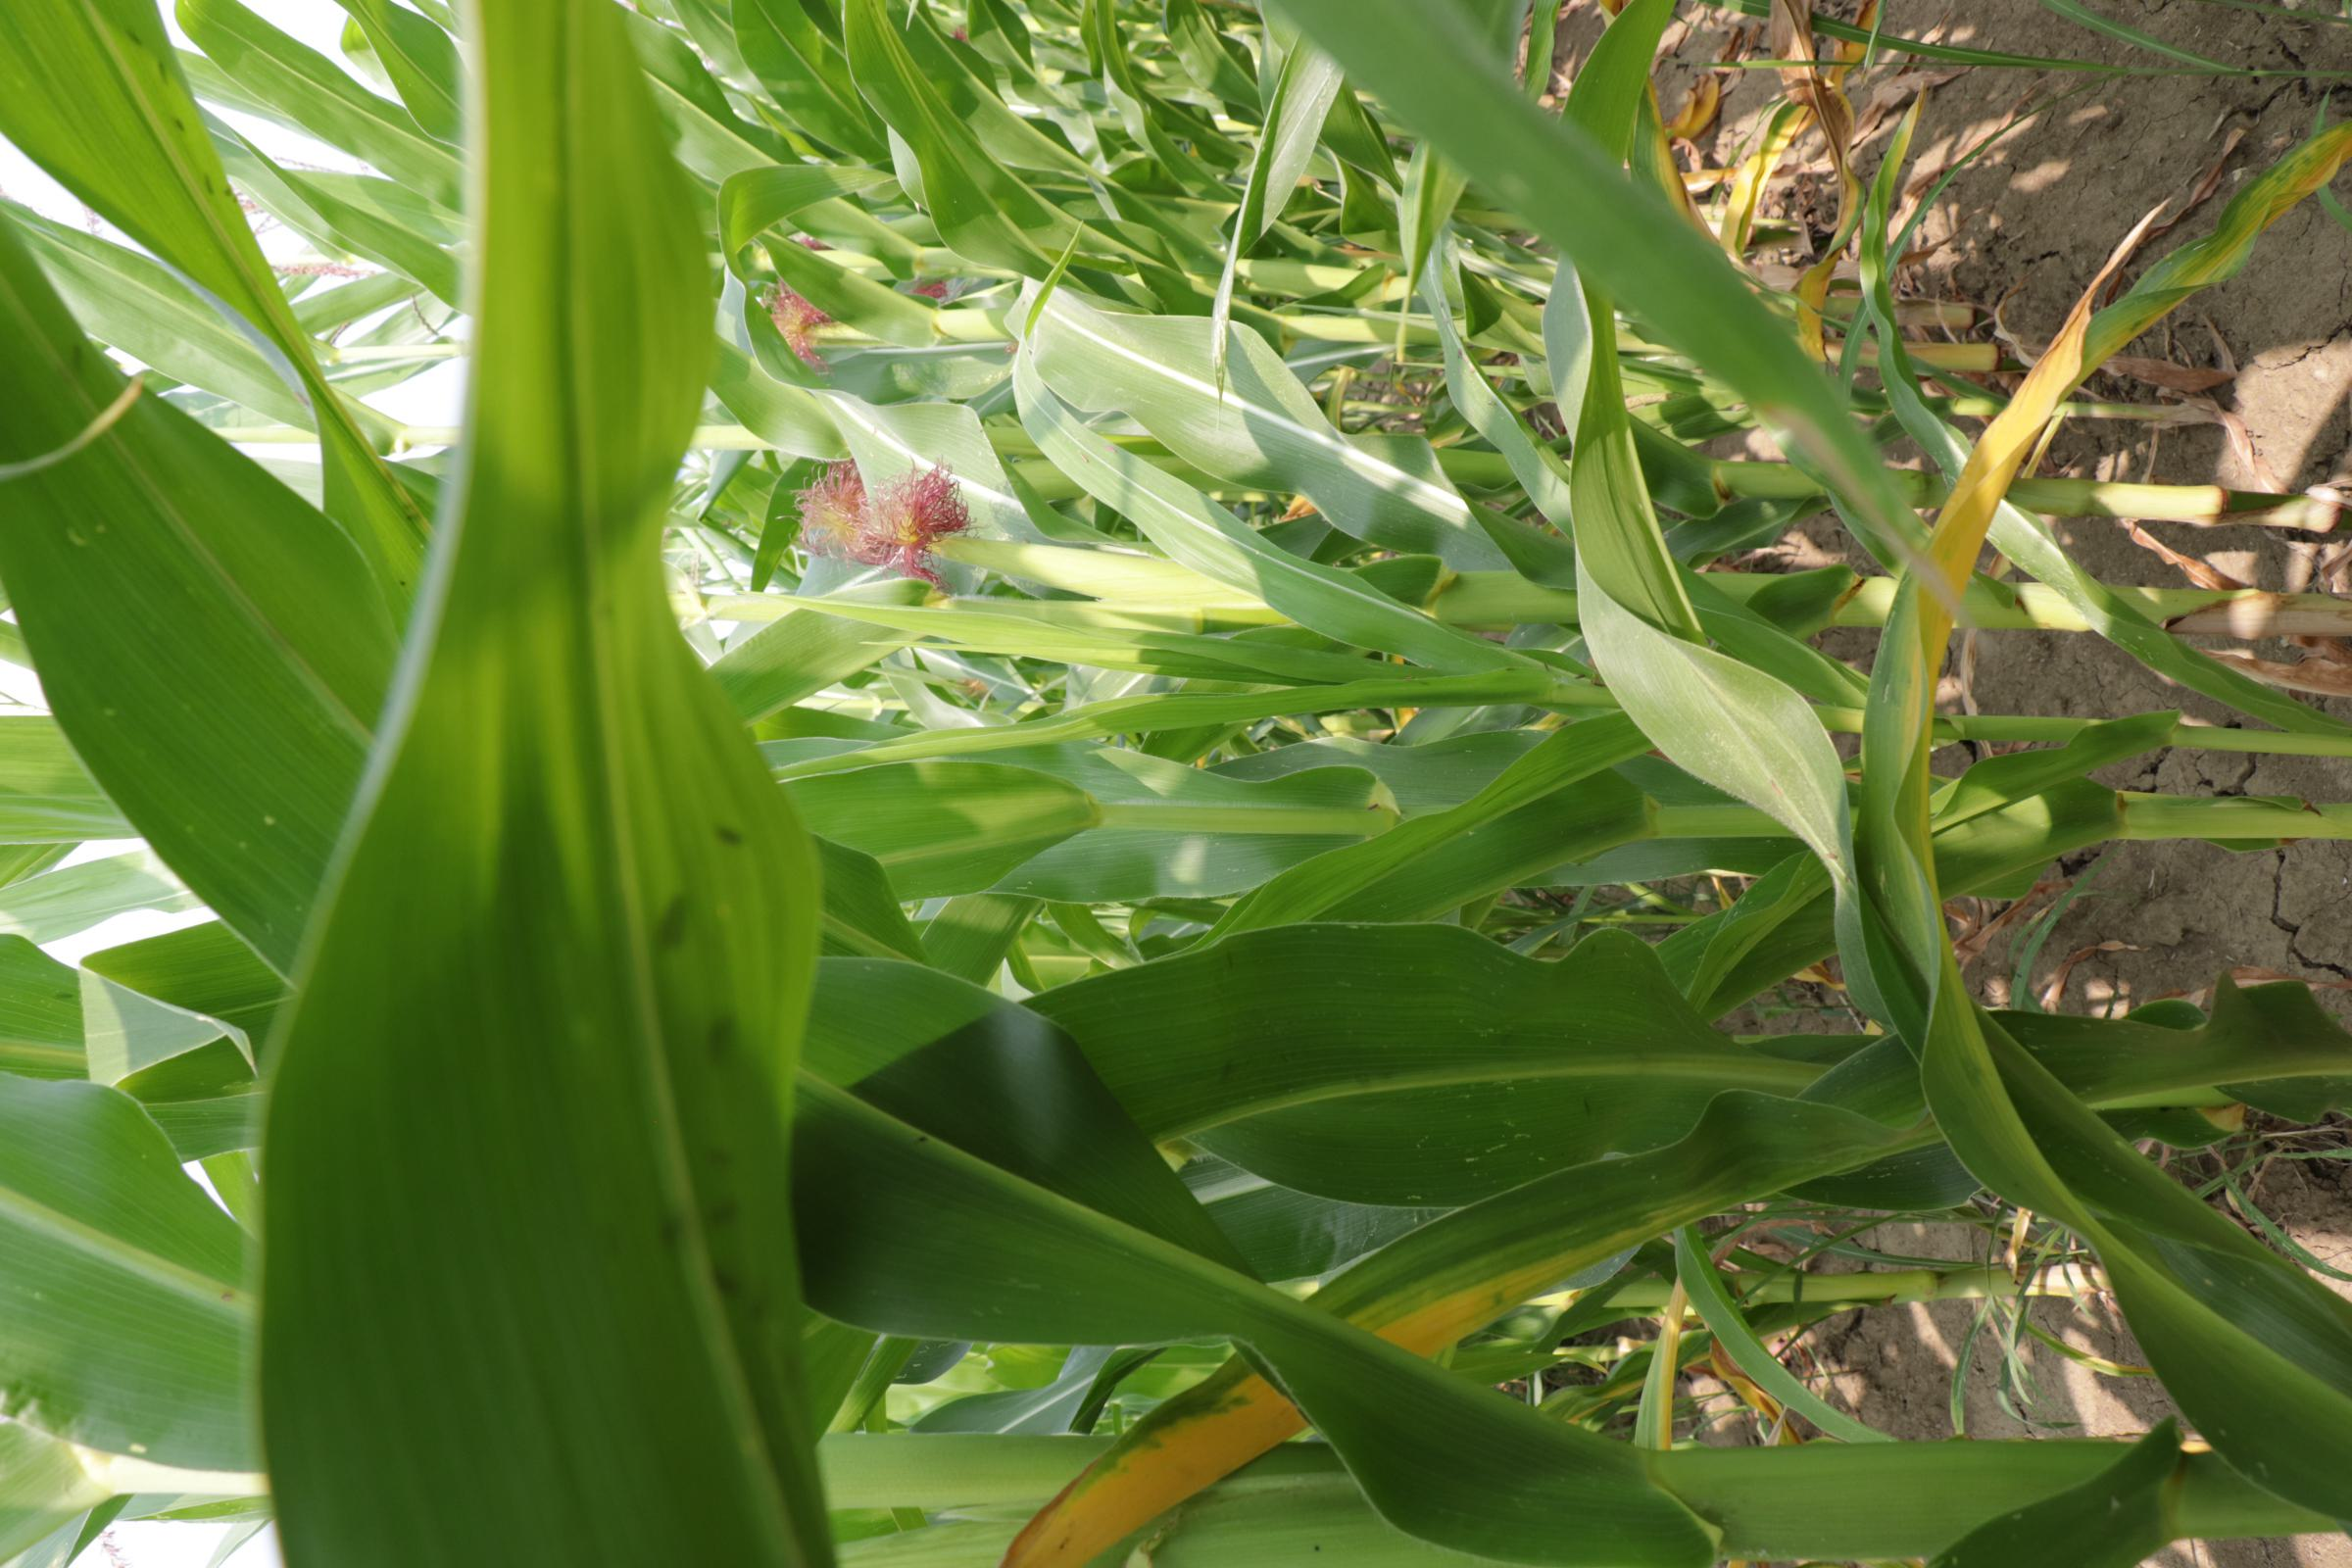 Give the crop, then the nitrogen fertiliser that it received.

maize, full nitrogen fertilisation
